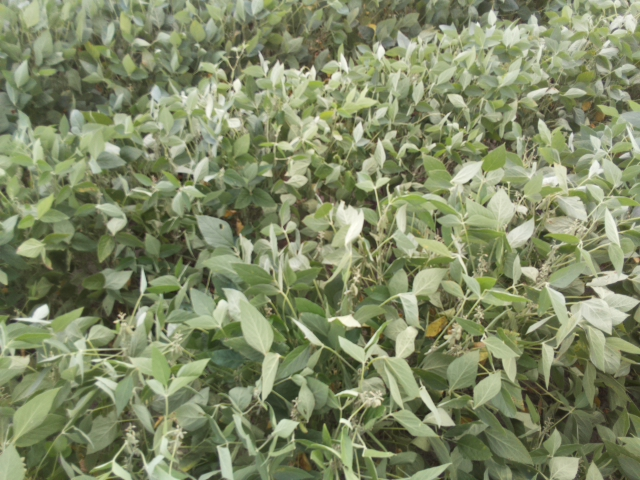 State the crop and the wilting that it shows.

soybean, slight leaflet or petiole turgor loss in upper canopy
